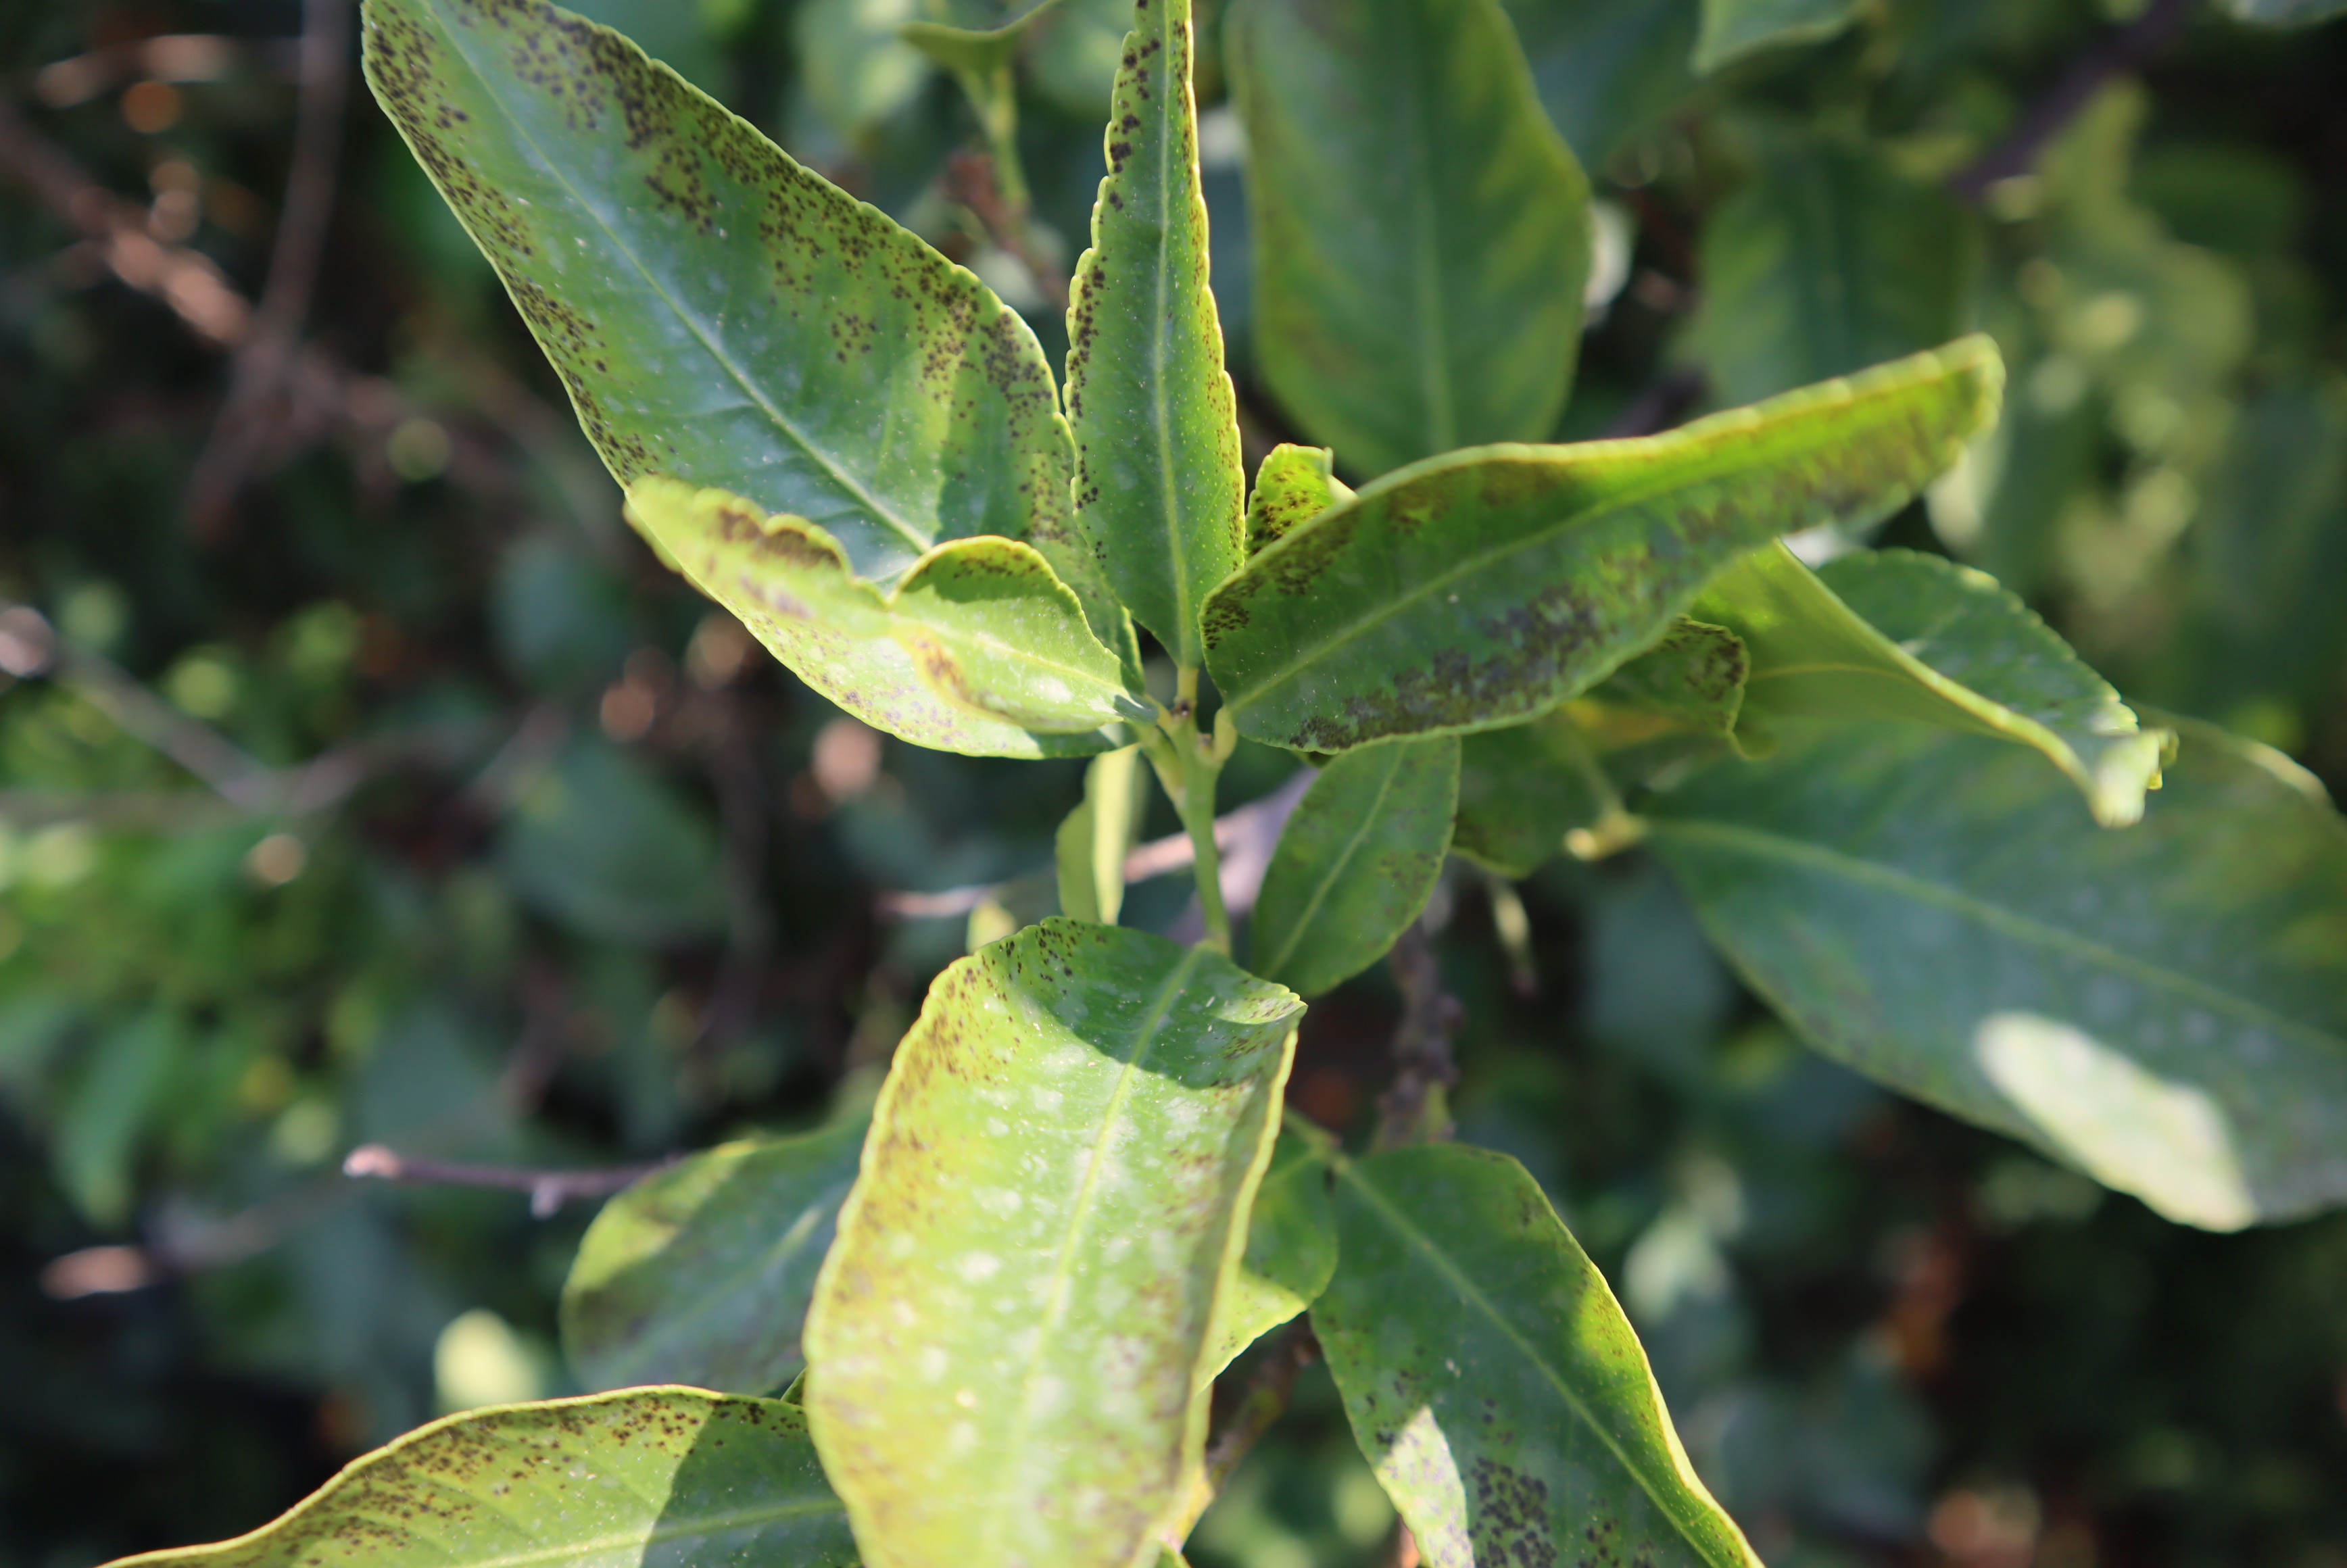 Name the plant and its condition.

lemon, healthy
